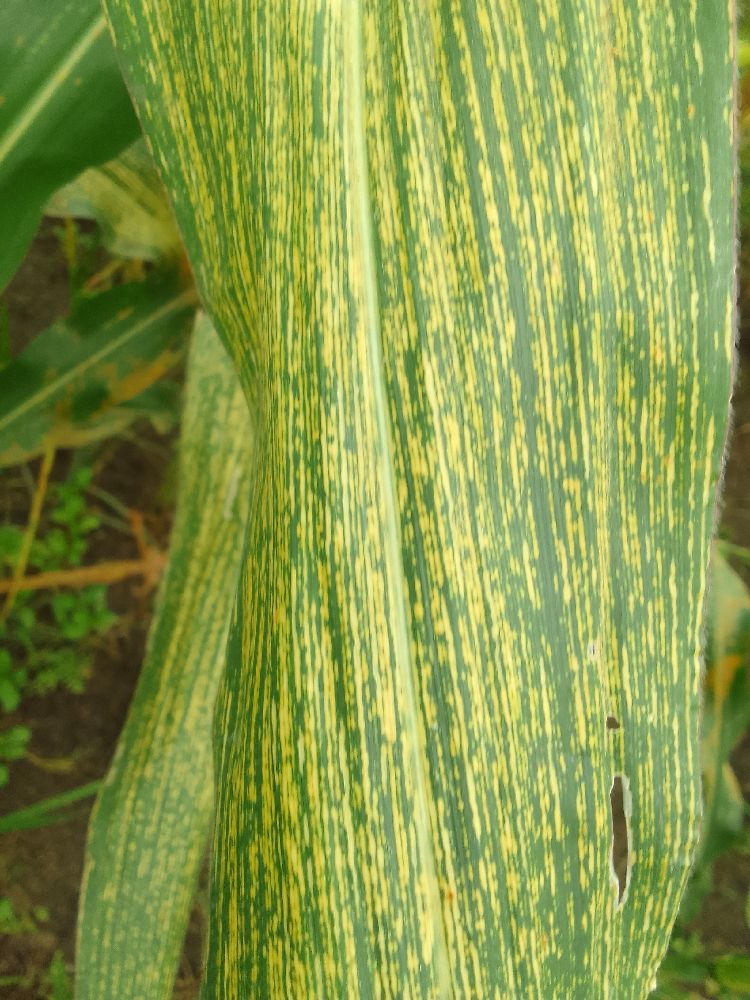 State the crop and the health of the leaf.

maize, maize streak virus
